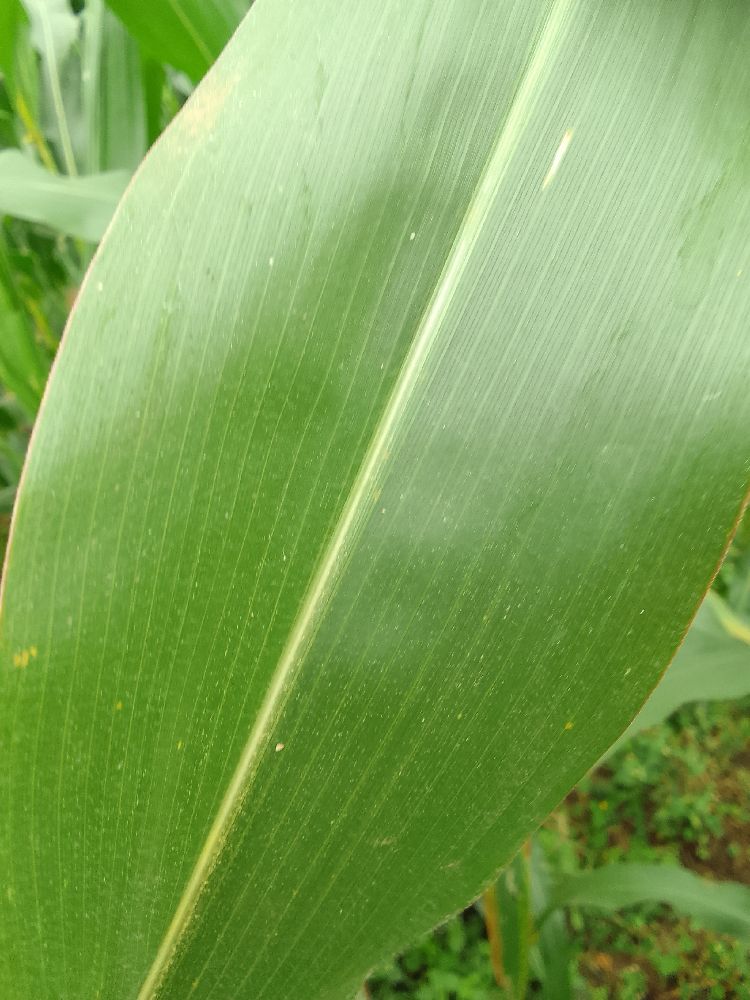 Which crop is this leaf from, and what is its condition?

maize, healthy
